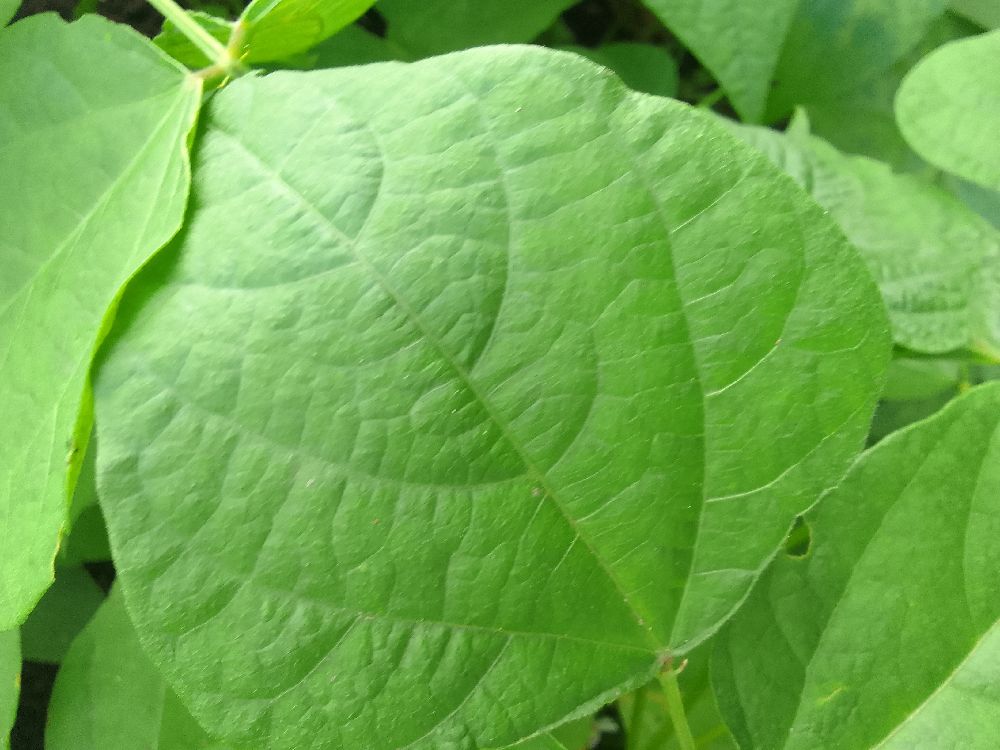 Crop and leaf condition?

common bean, healthy
